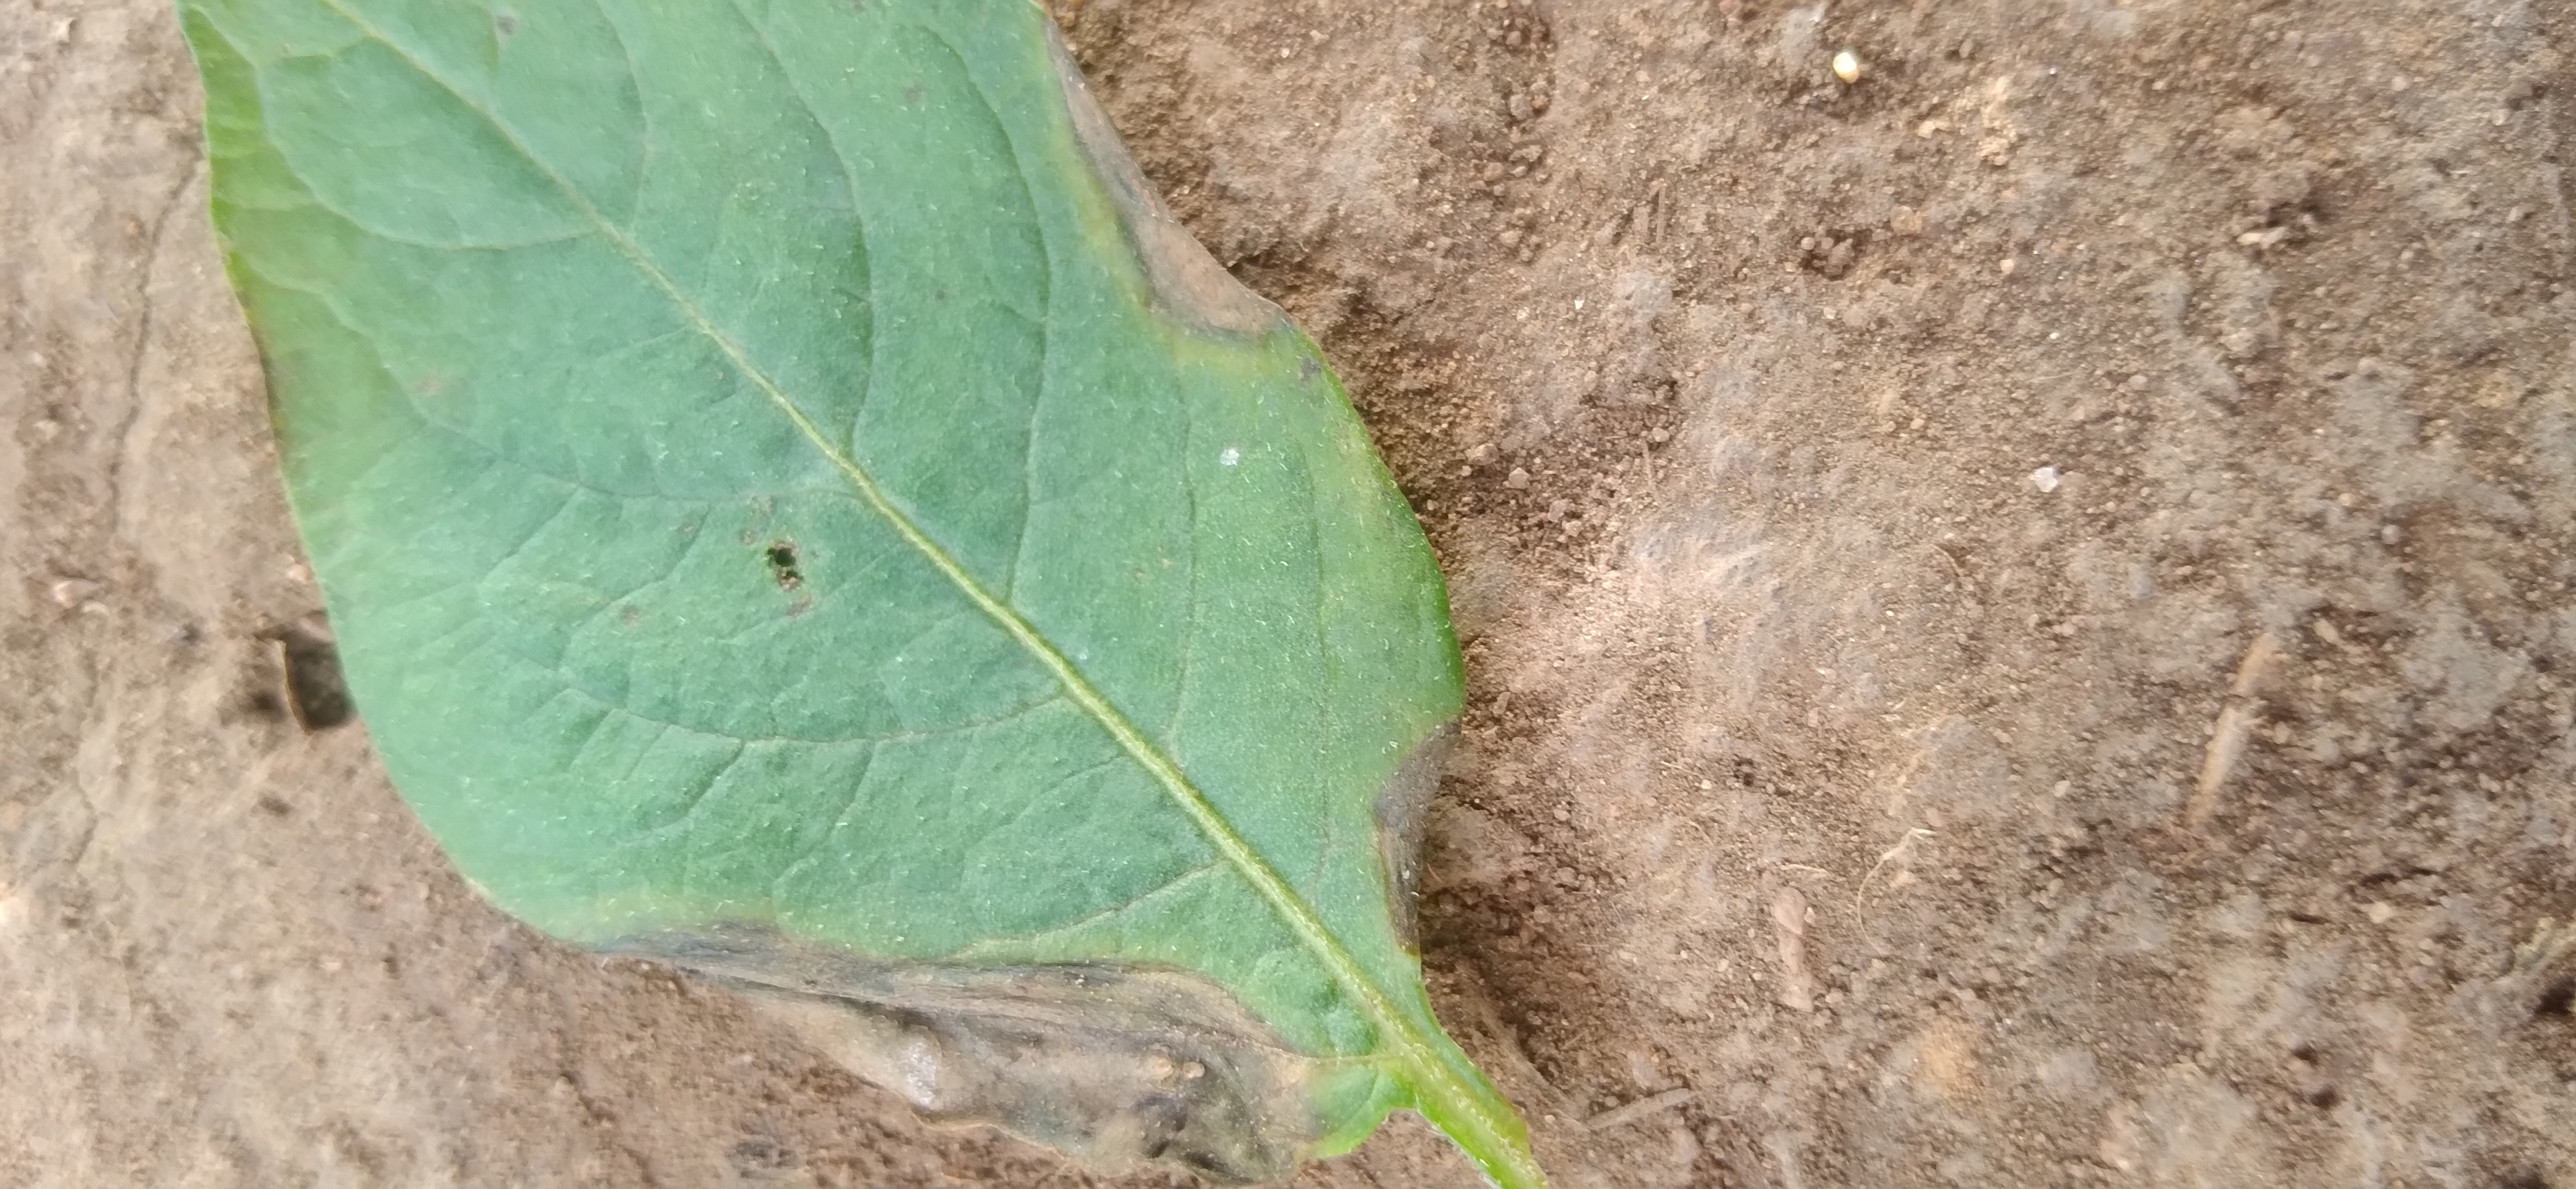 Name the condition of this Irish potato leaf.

early blight
